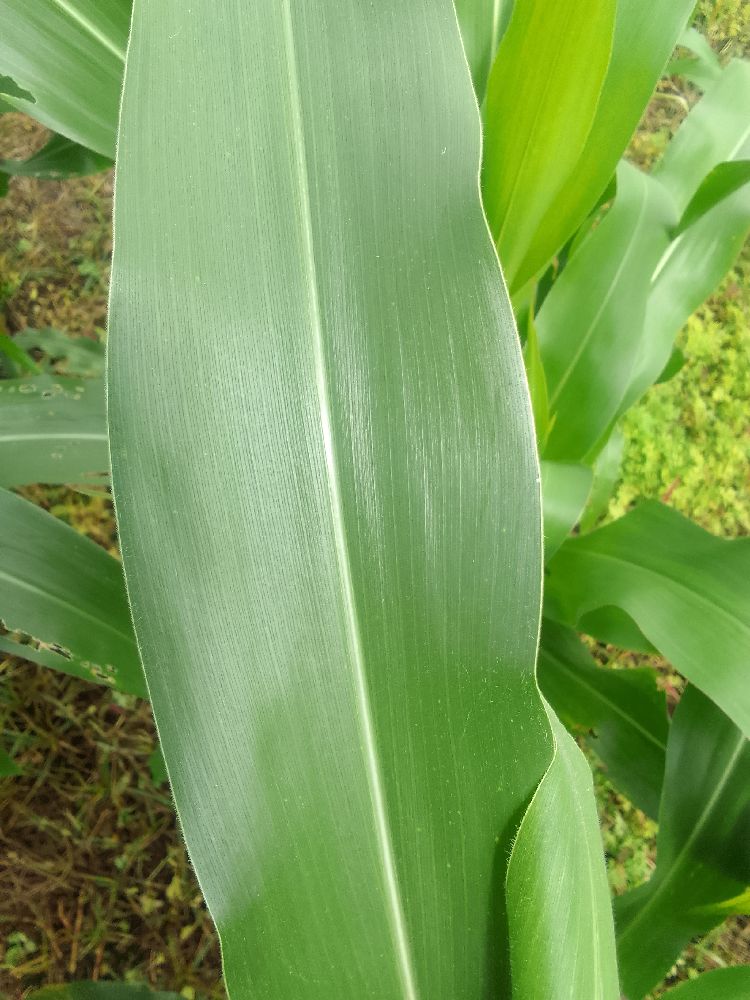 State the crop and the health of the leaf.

maize, healthy
